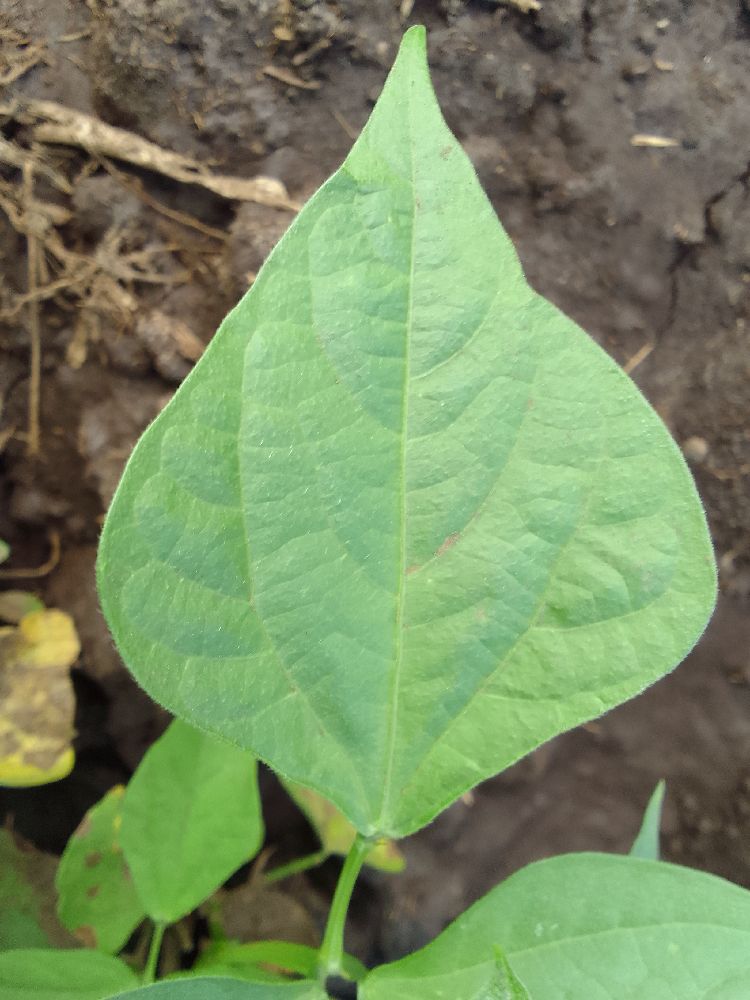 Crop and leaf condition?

common bean, healthy
